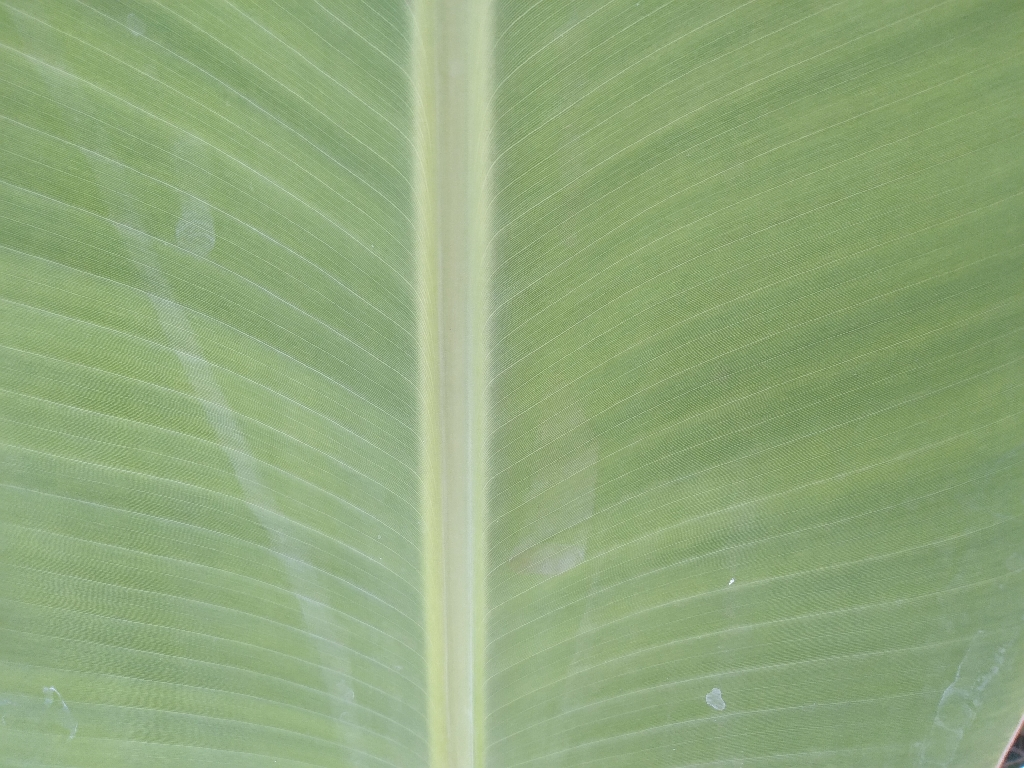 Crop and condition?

banana, healthy
